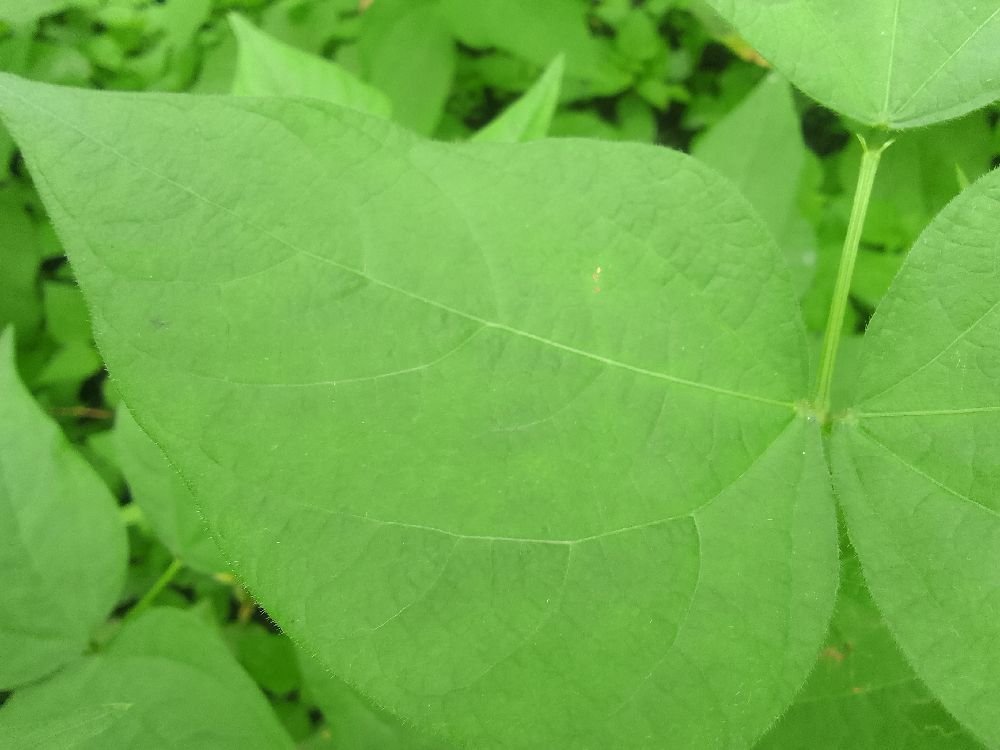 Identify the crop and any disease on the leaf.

common bean, healthy
